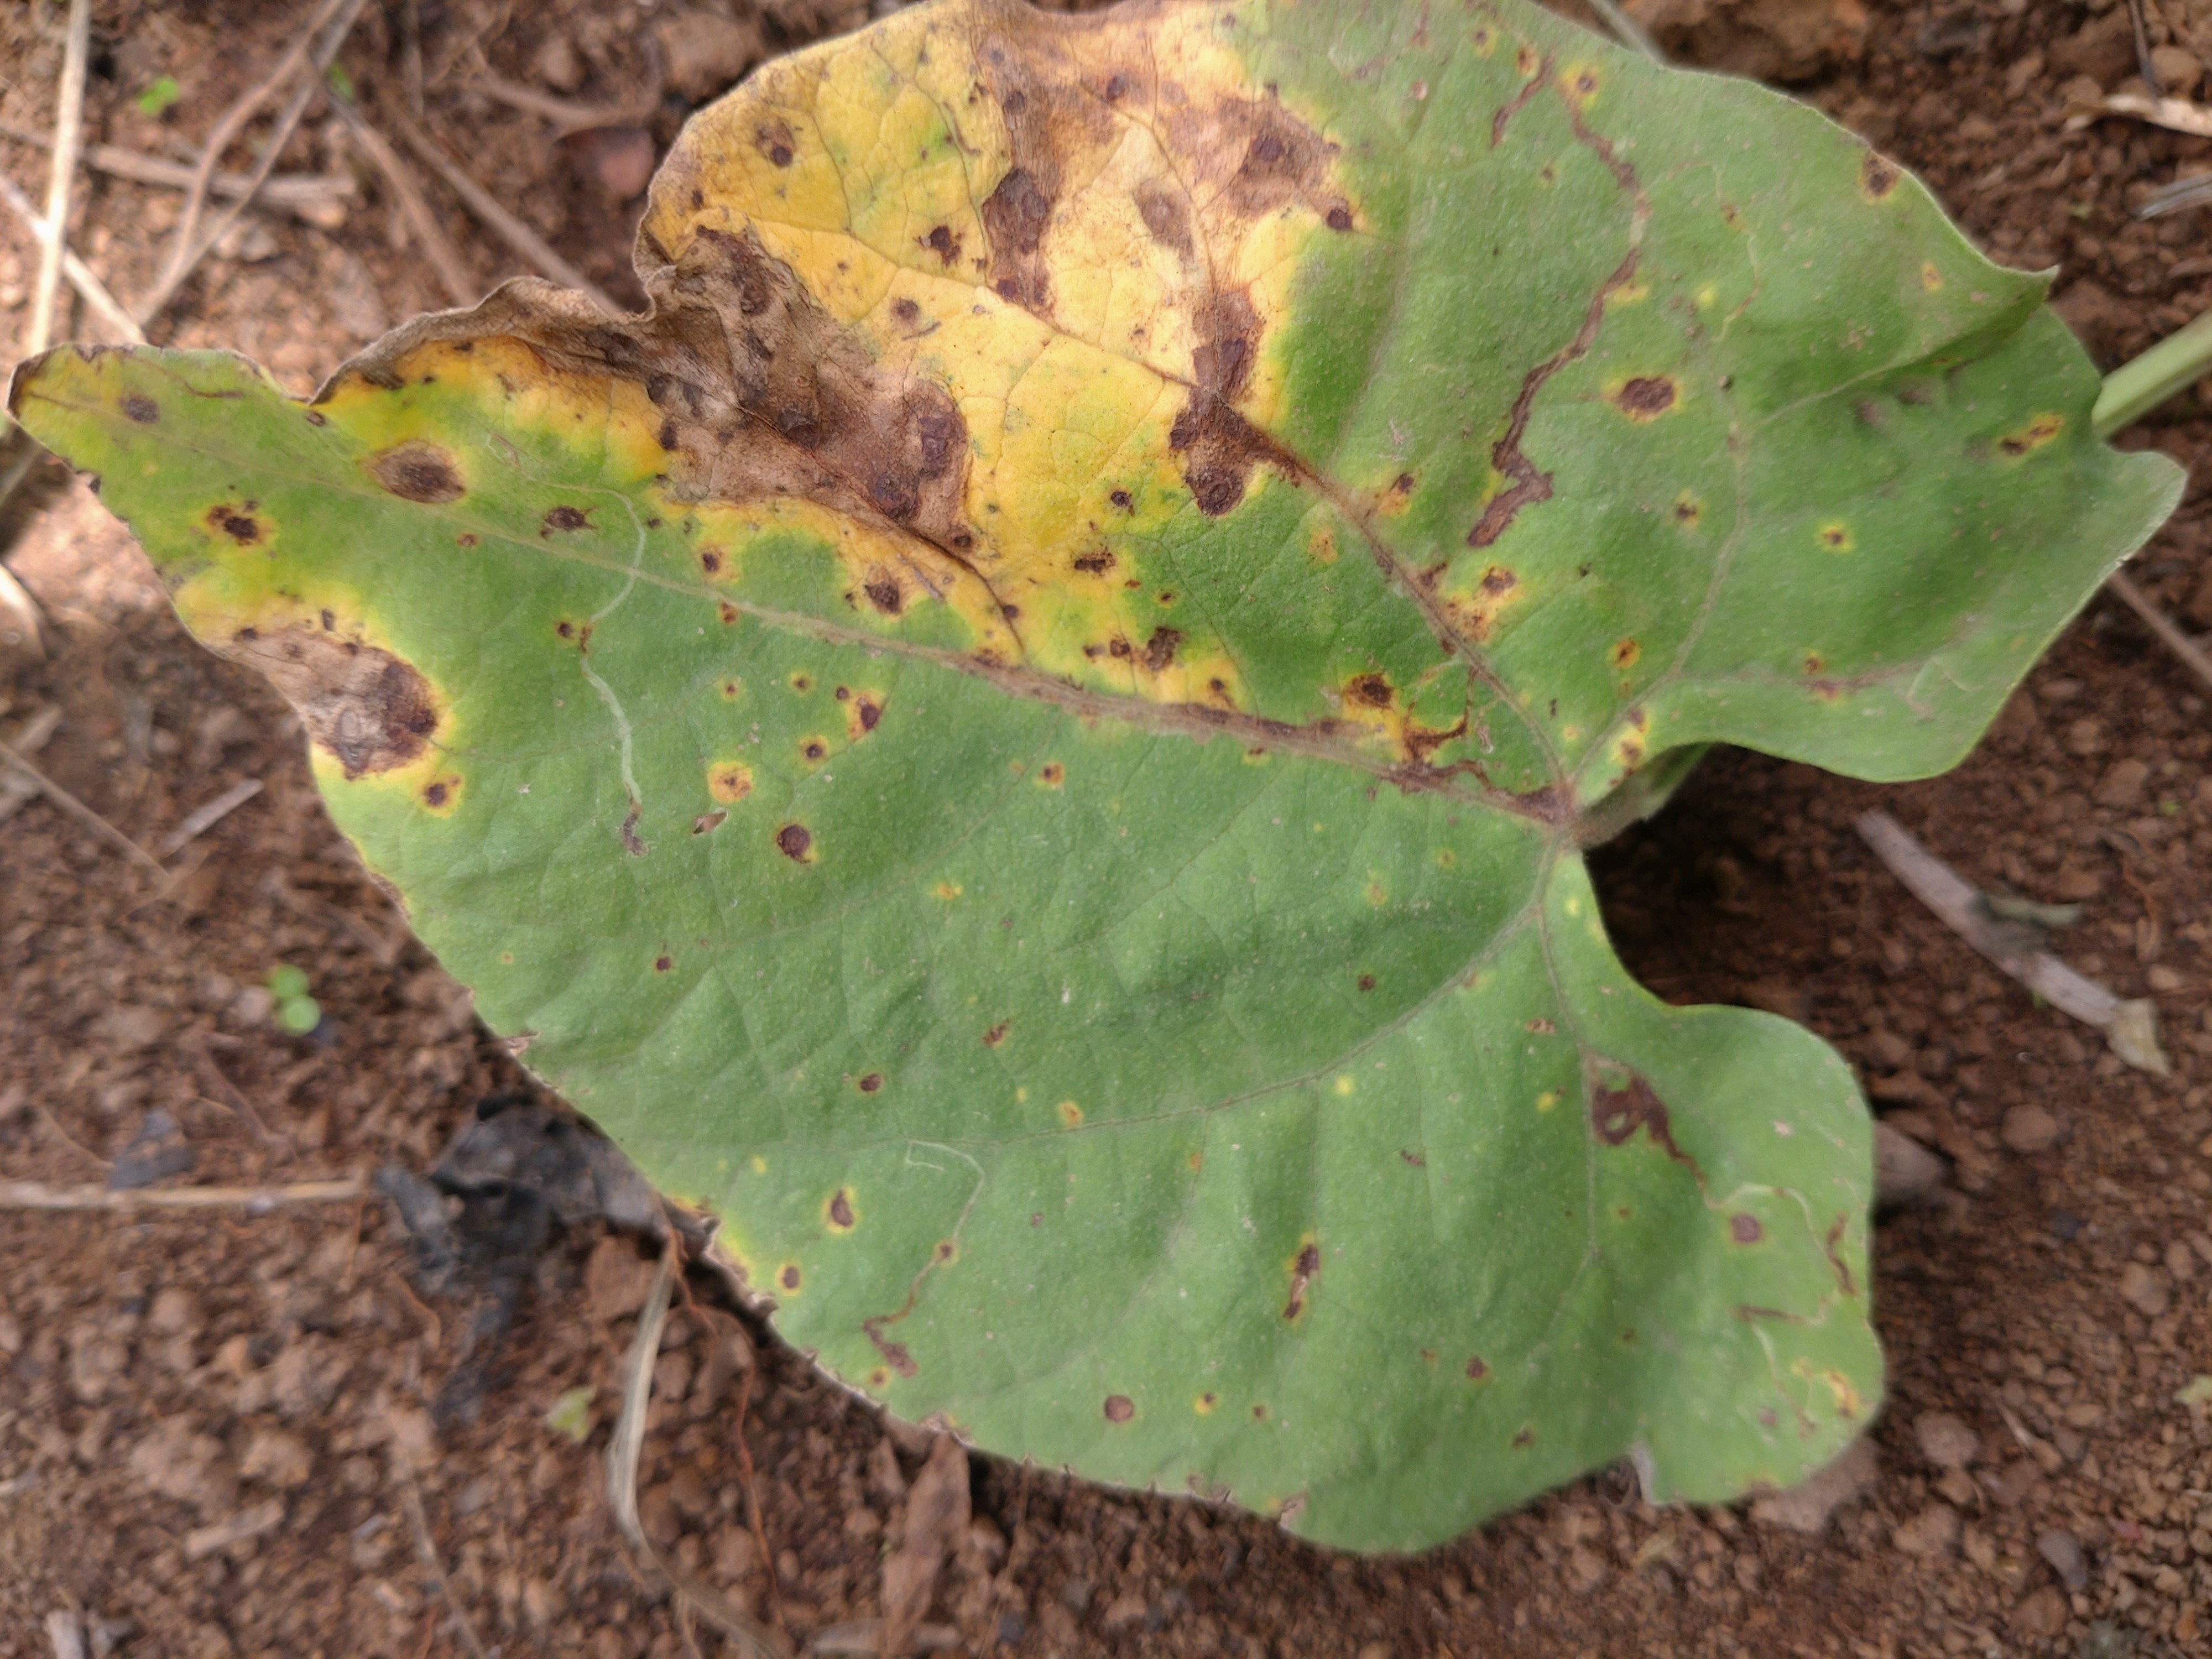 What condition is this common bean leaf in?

rust
